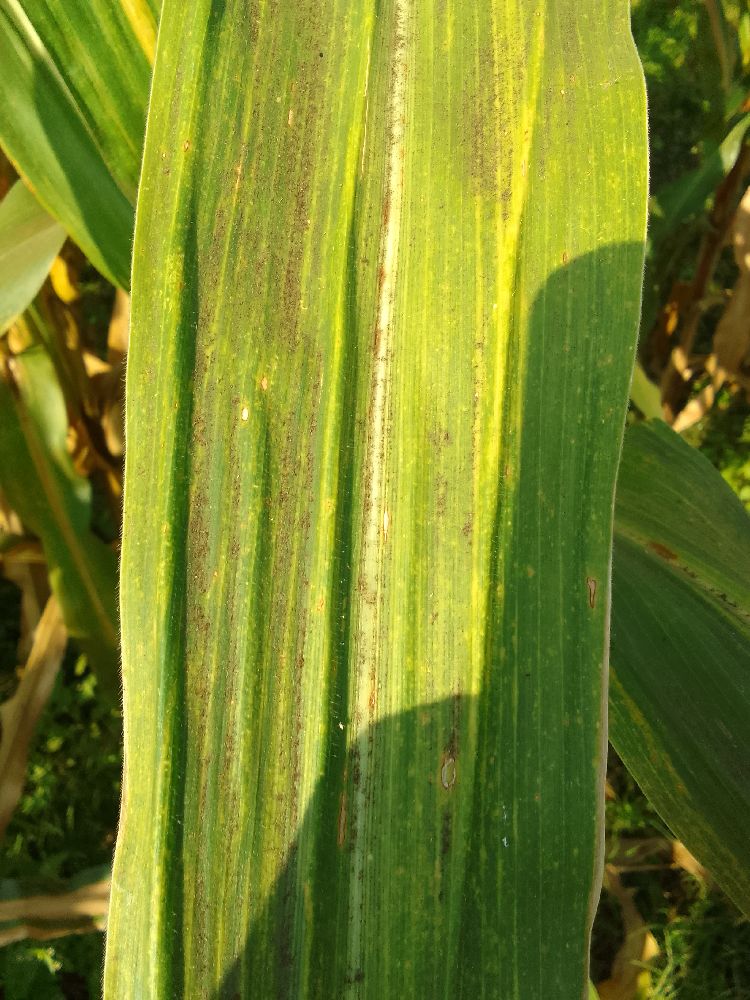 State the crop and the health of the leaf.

maize, maize lethal necrosis
